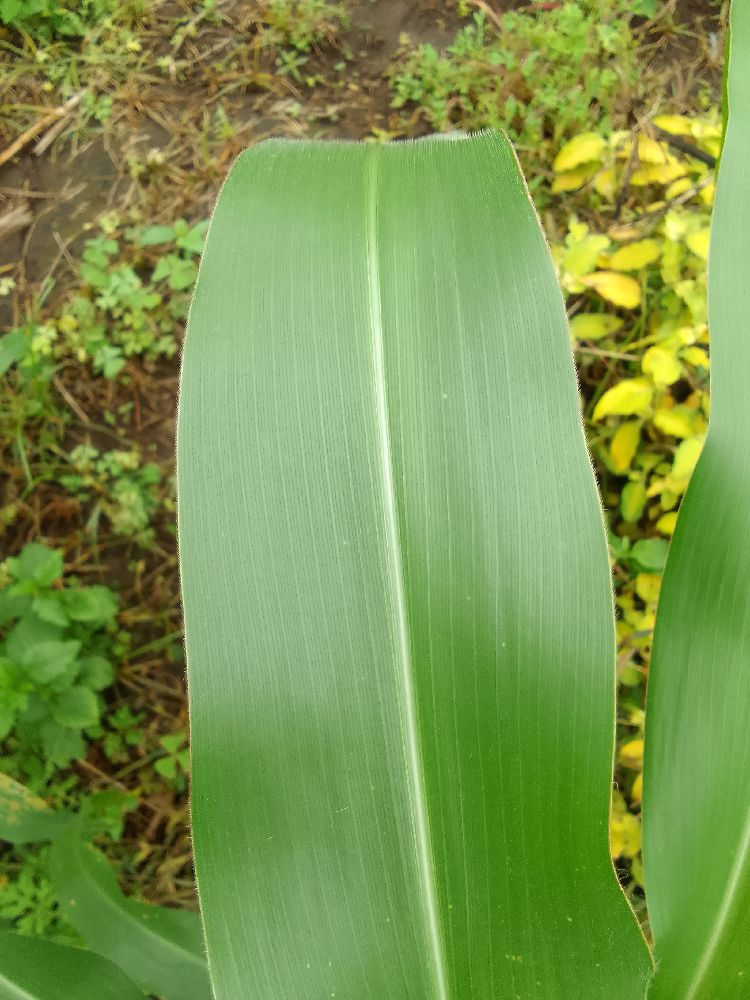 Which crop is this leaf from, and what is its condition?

maize, healthy
